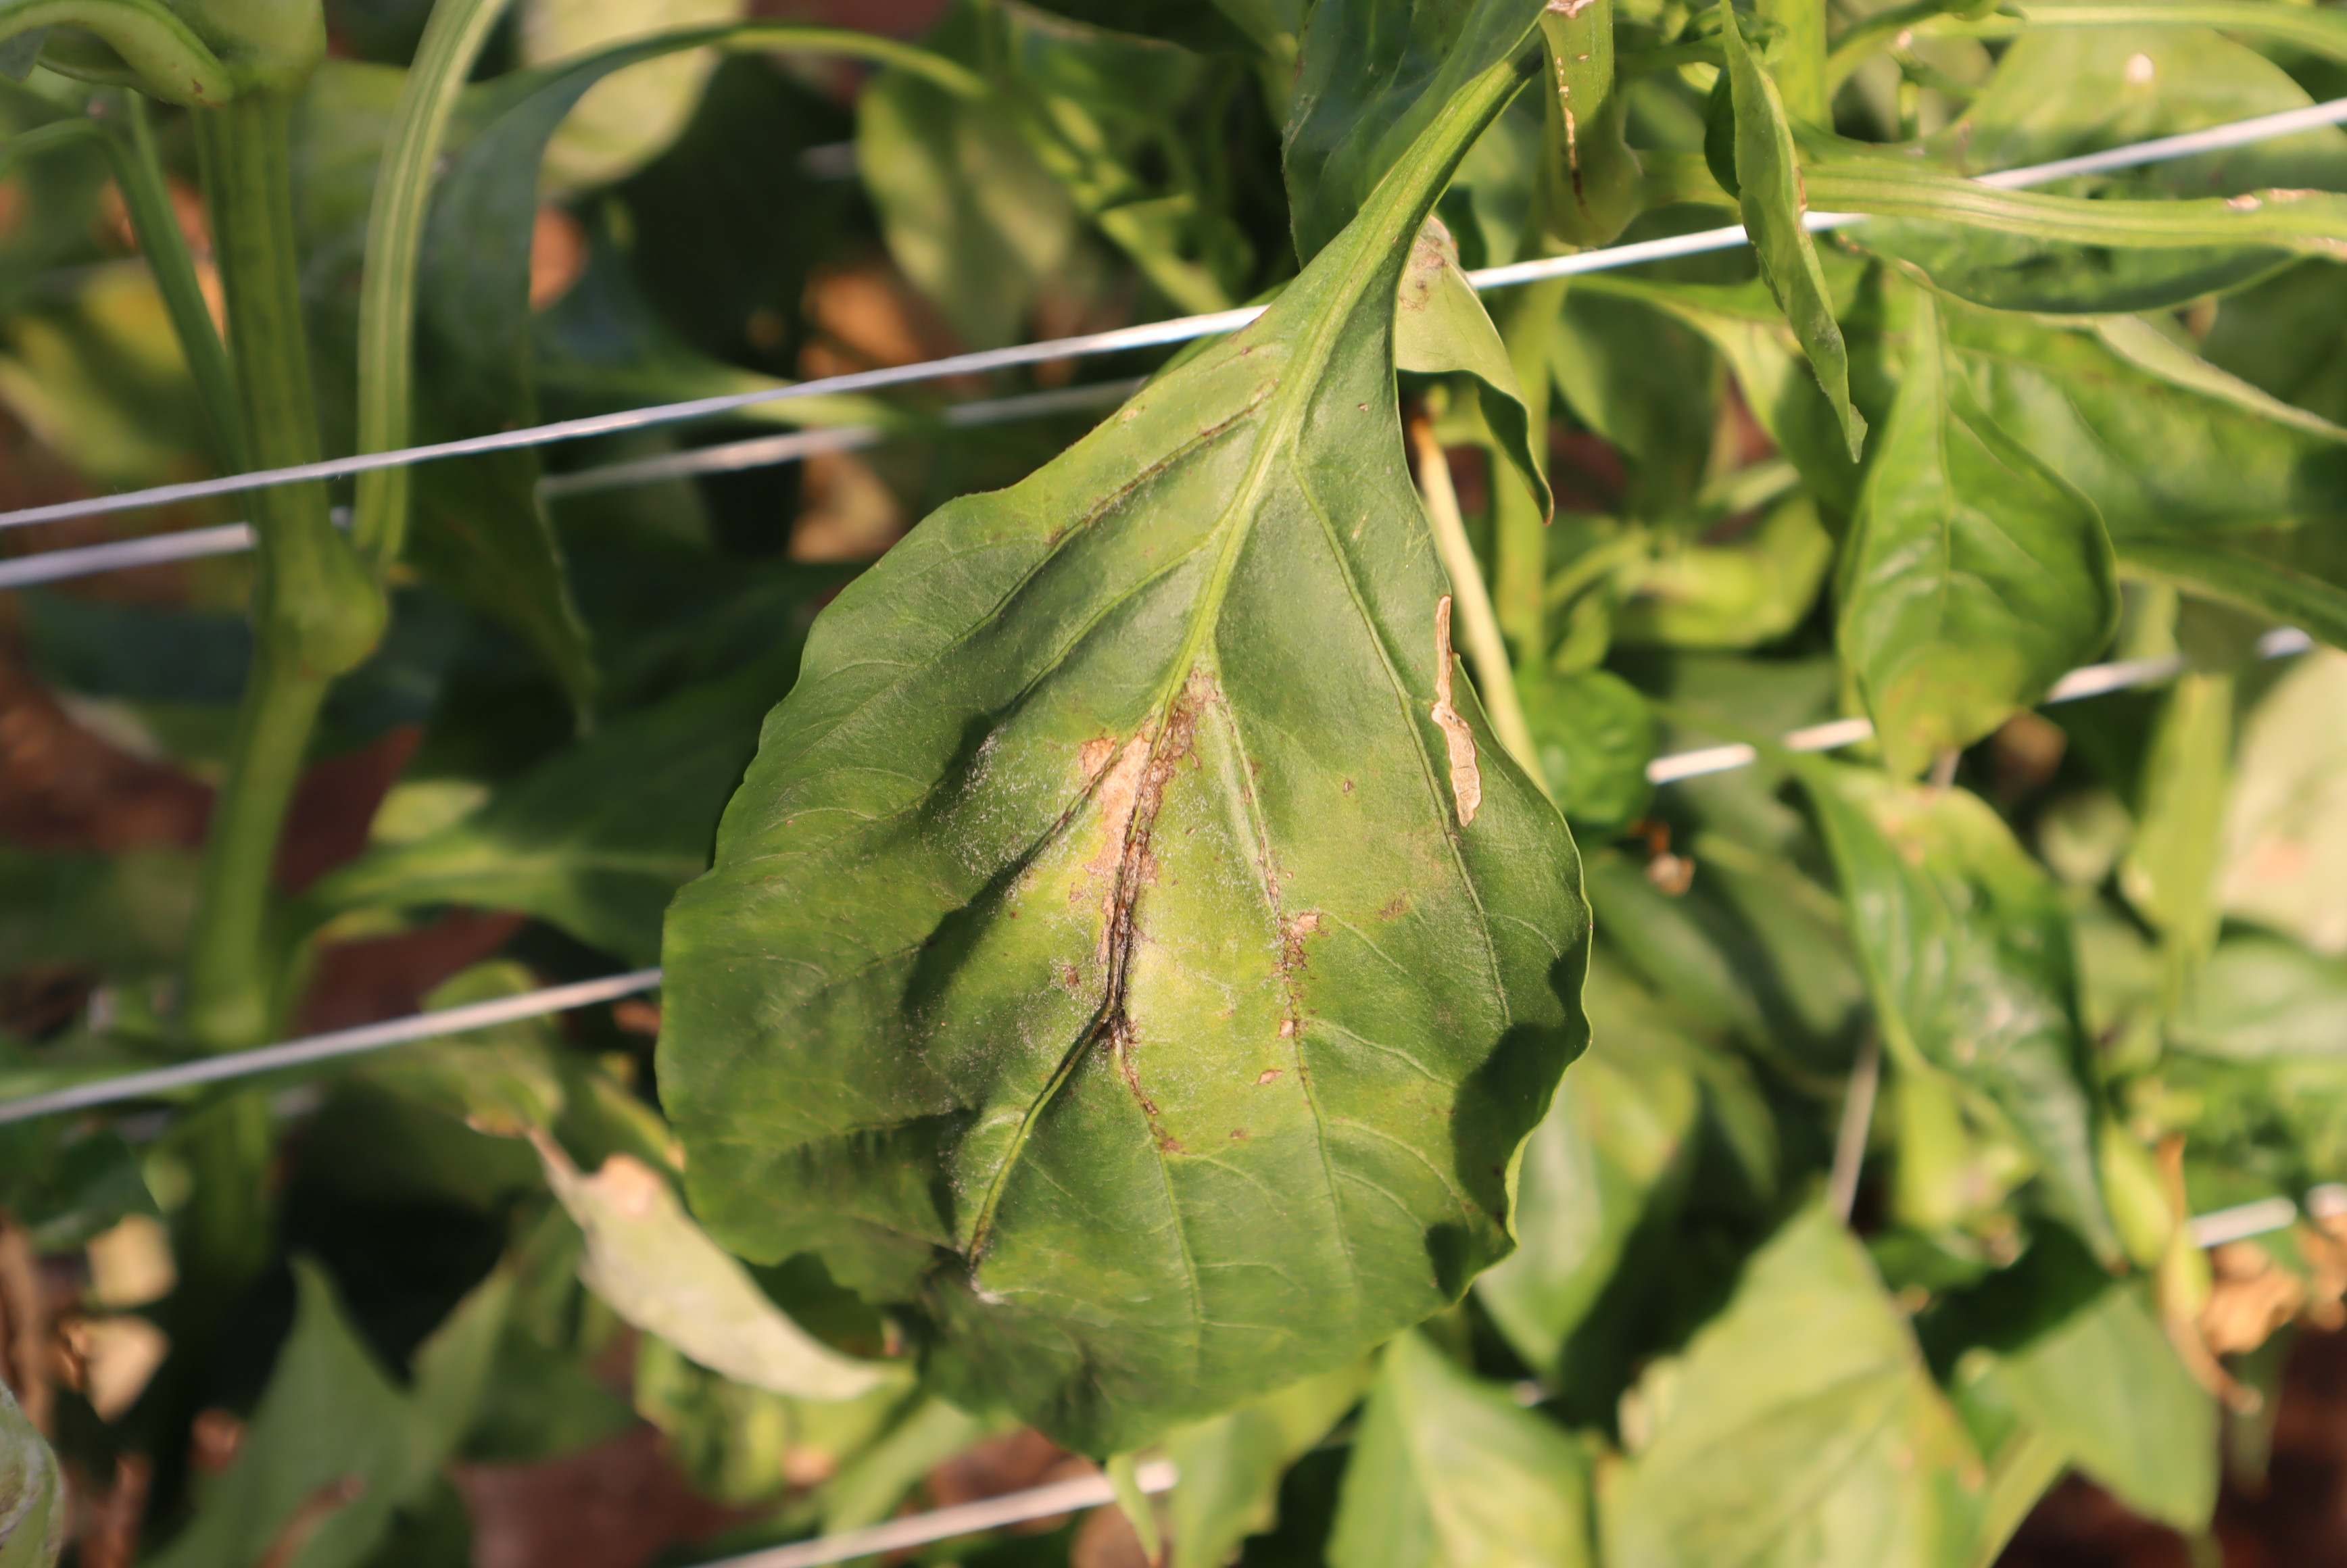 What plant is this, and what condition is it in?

bell pepper, downy mildew, powdery mildew
